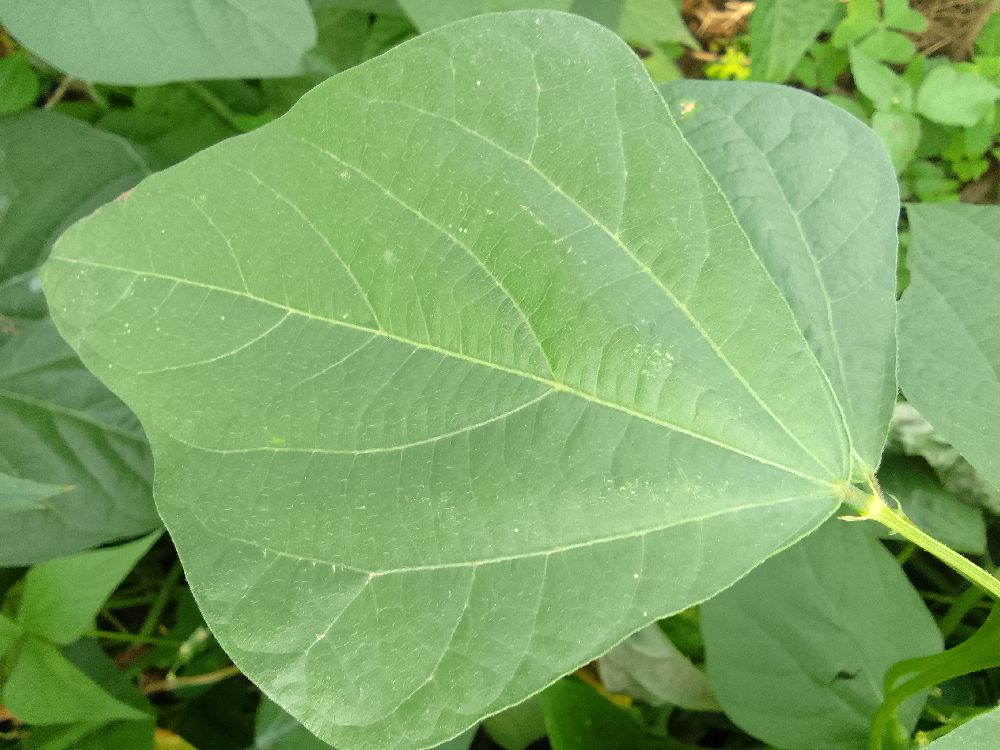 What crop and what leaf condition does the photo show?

common bean, healthy
